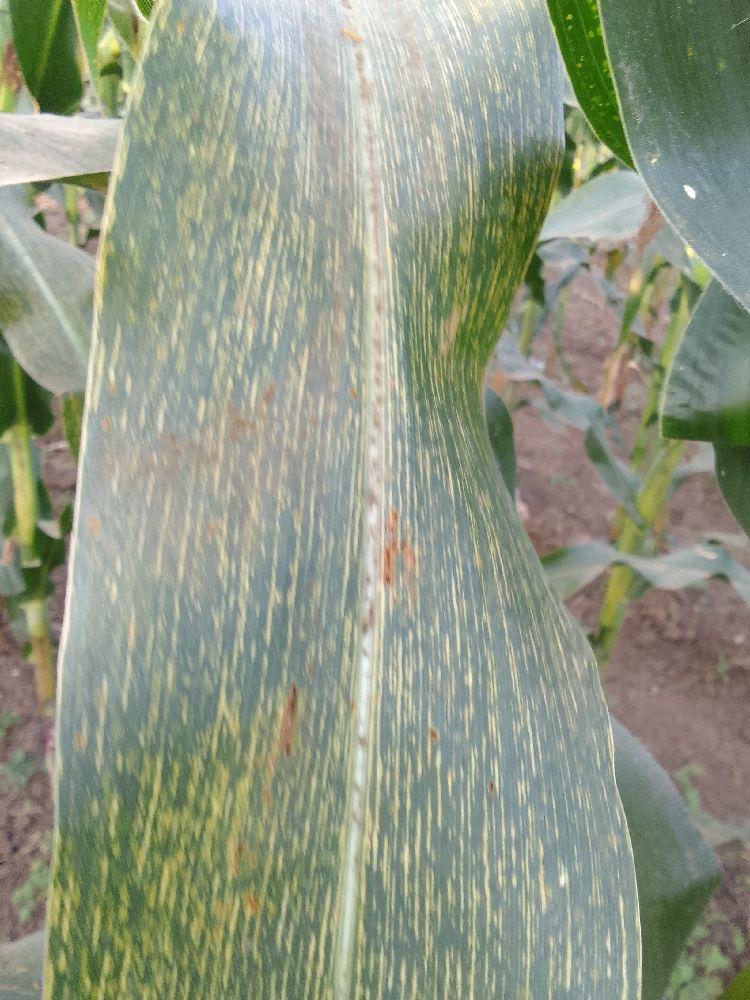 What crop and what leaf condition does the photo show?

maize, maize streak virus
